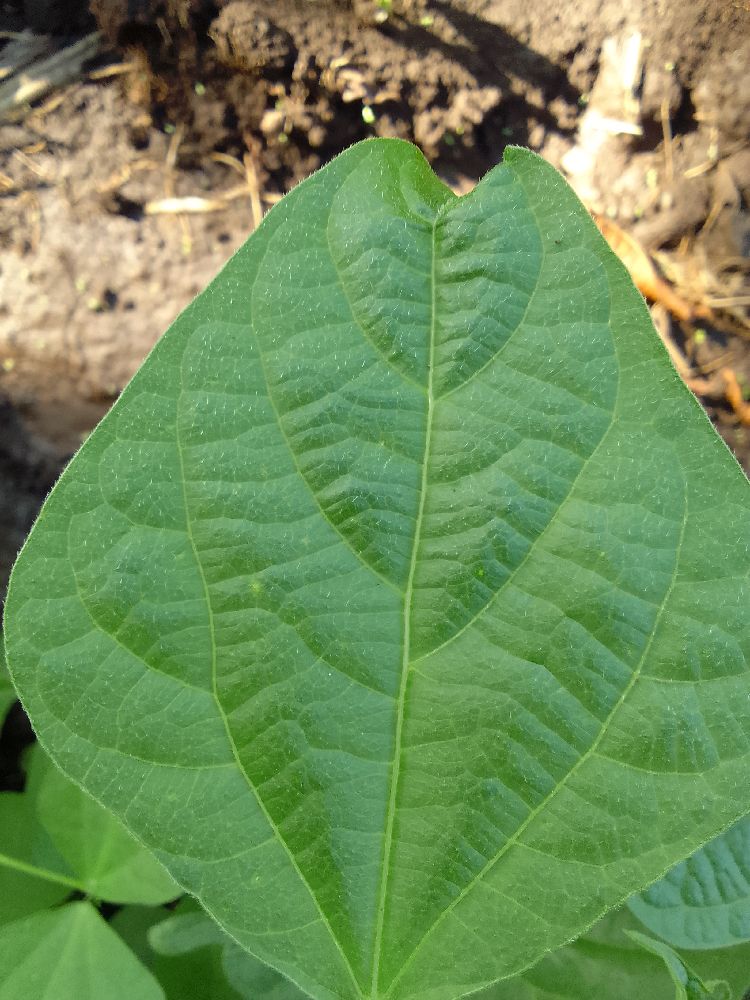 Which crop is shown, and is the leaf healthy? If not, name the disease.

common bean, healthy
